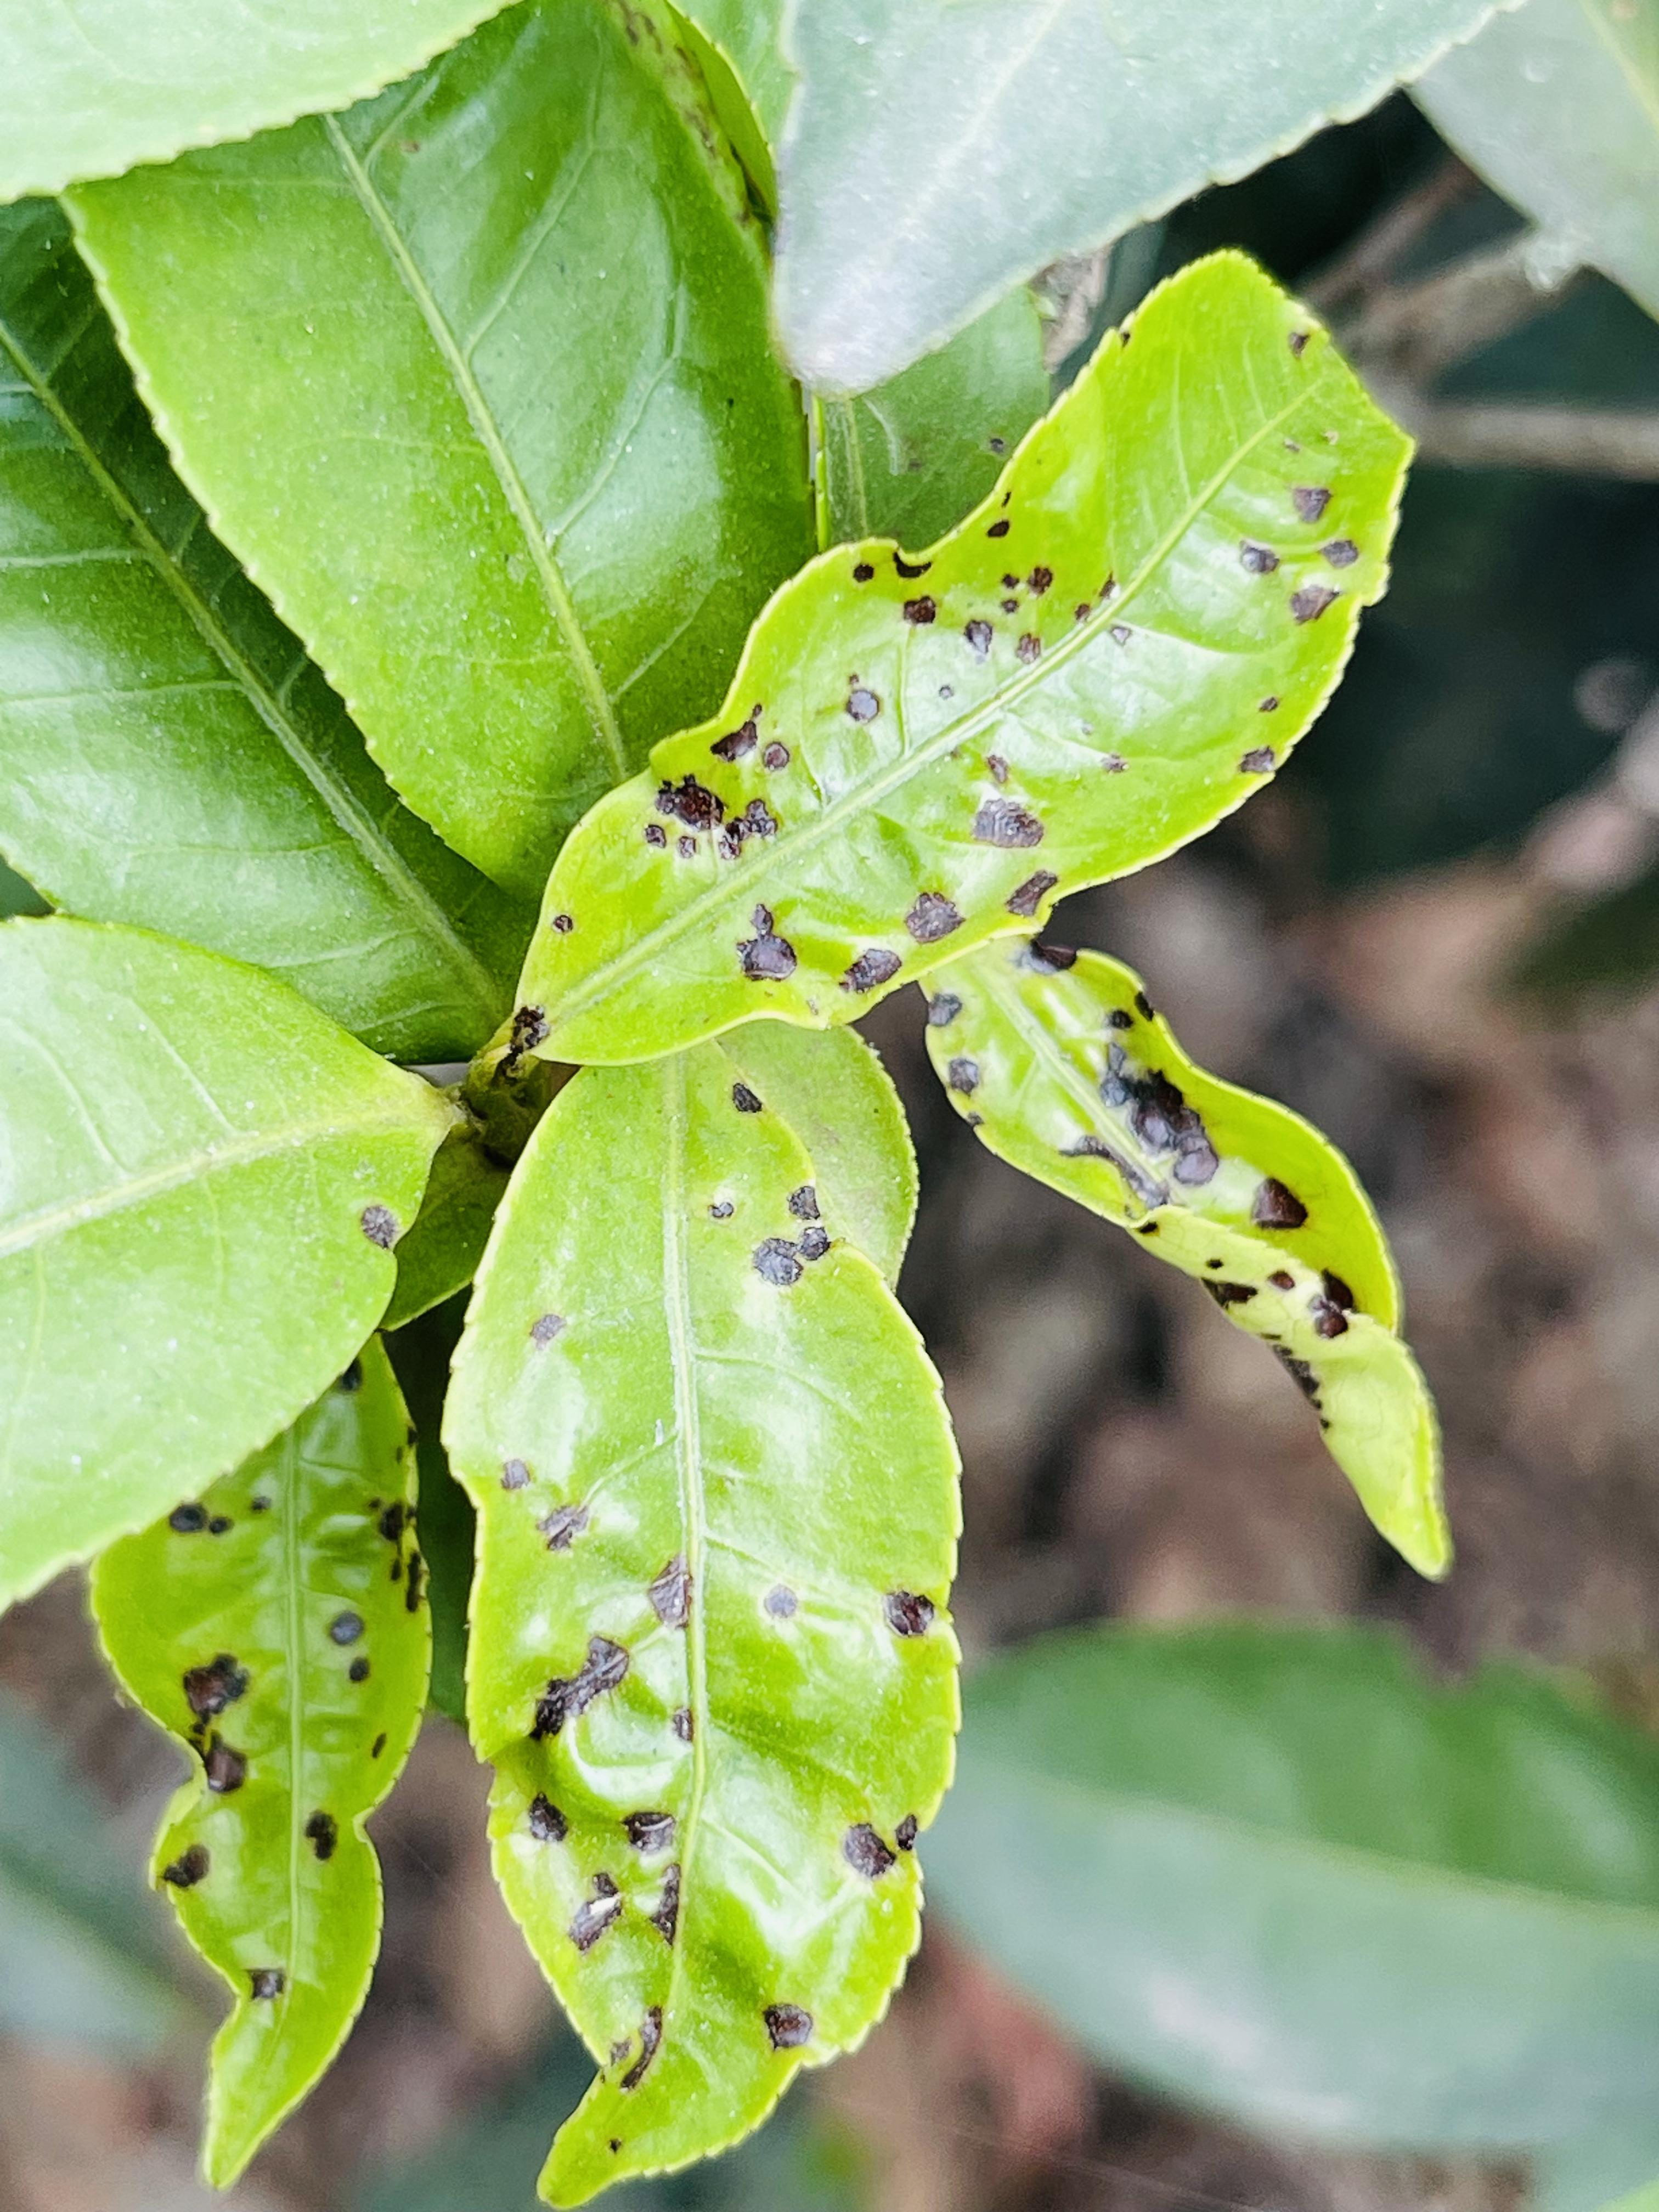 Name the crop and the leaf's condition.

tea, helopeltis
